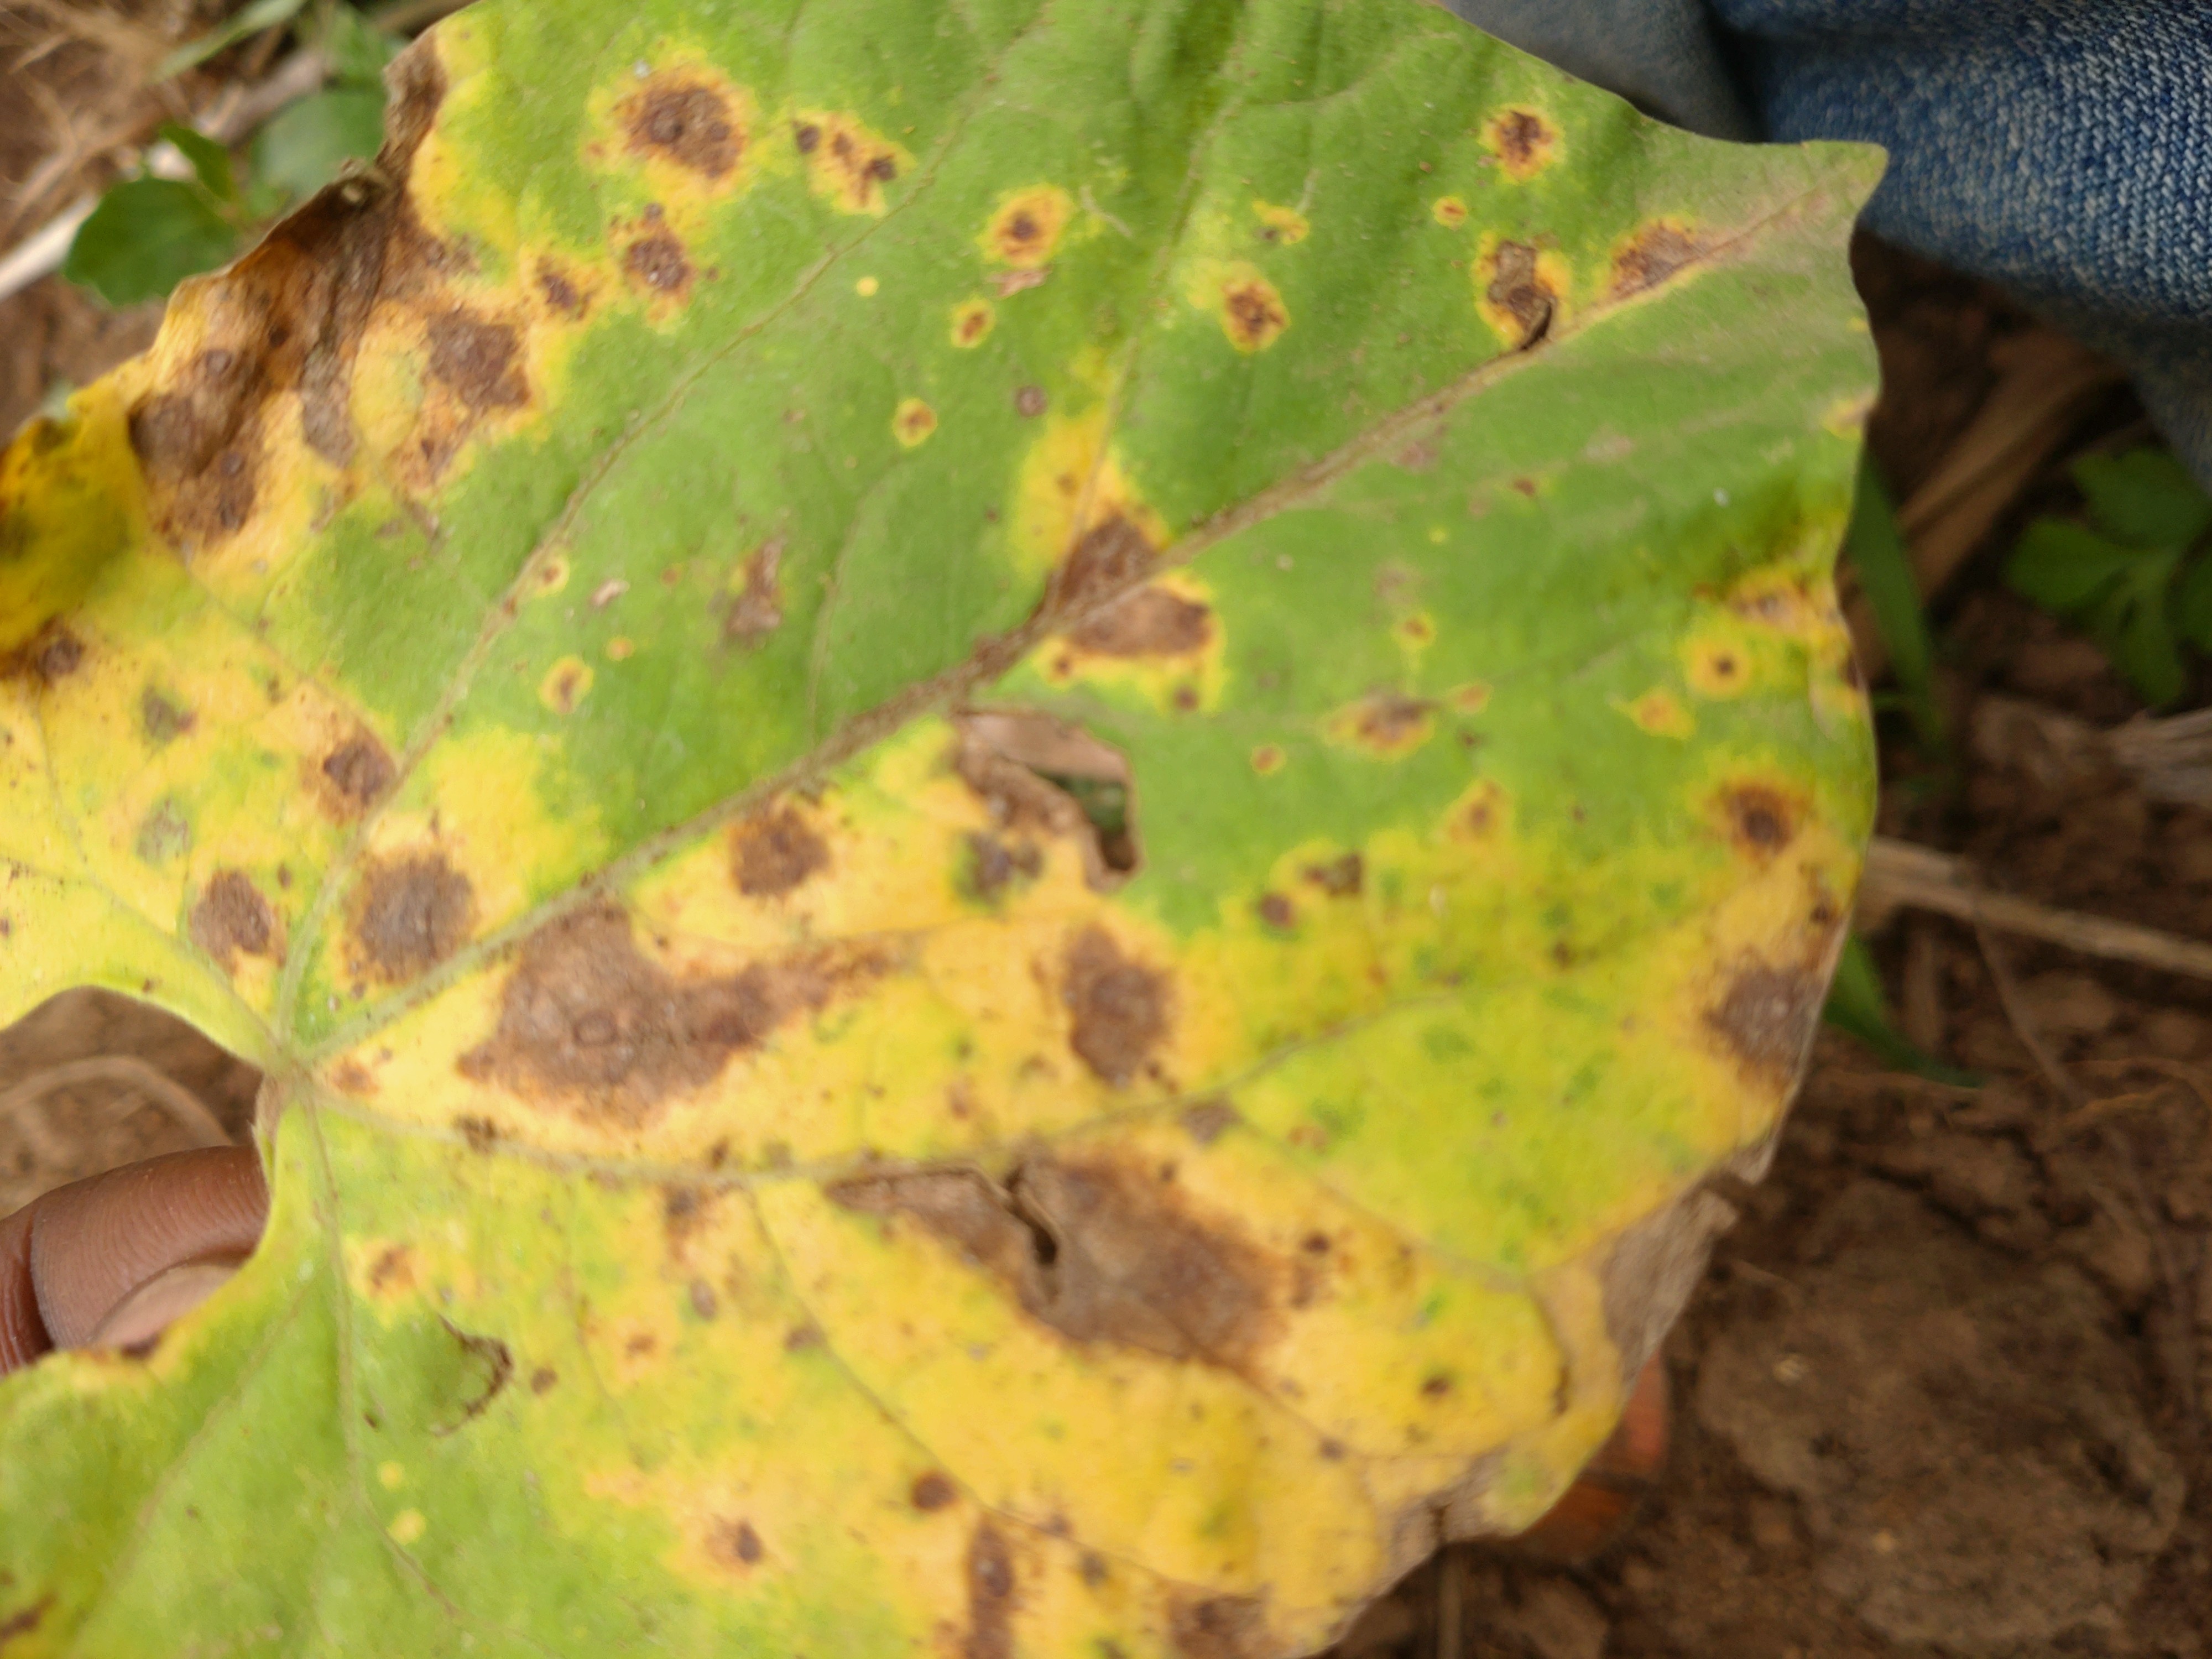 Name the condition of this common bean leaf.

rust
